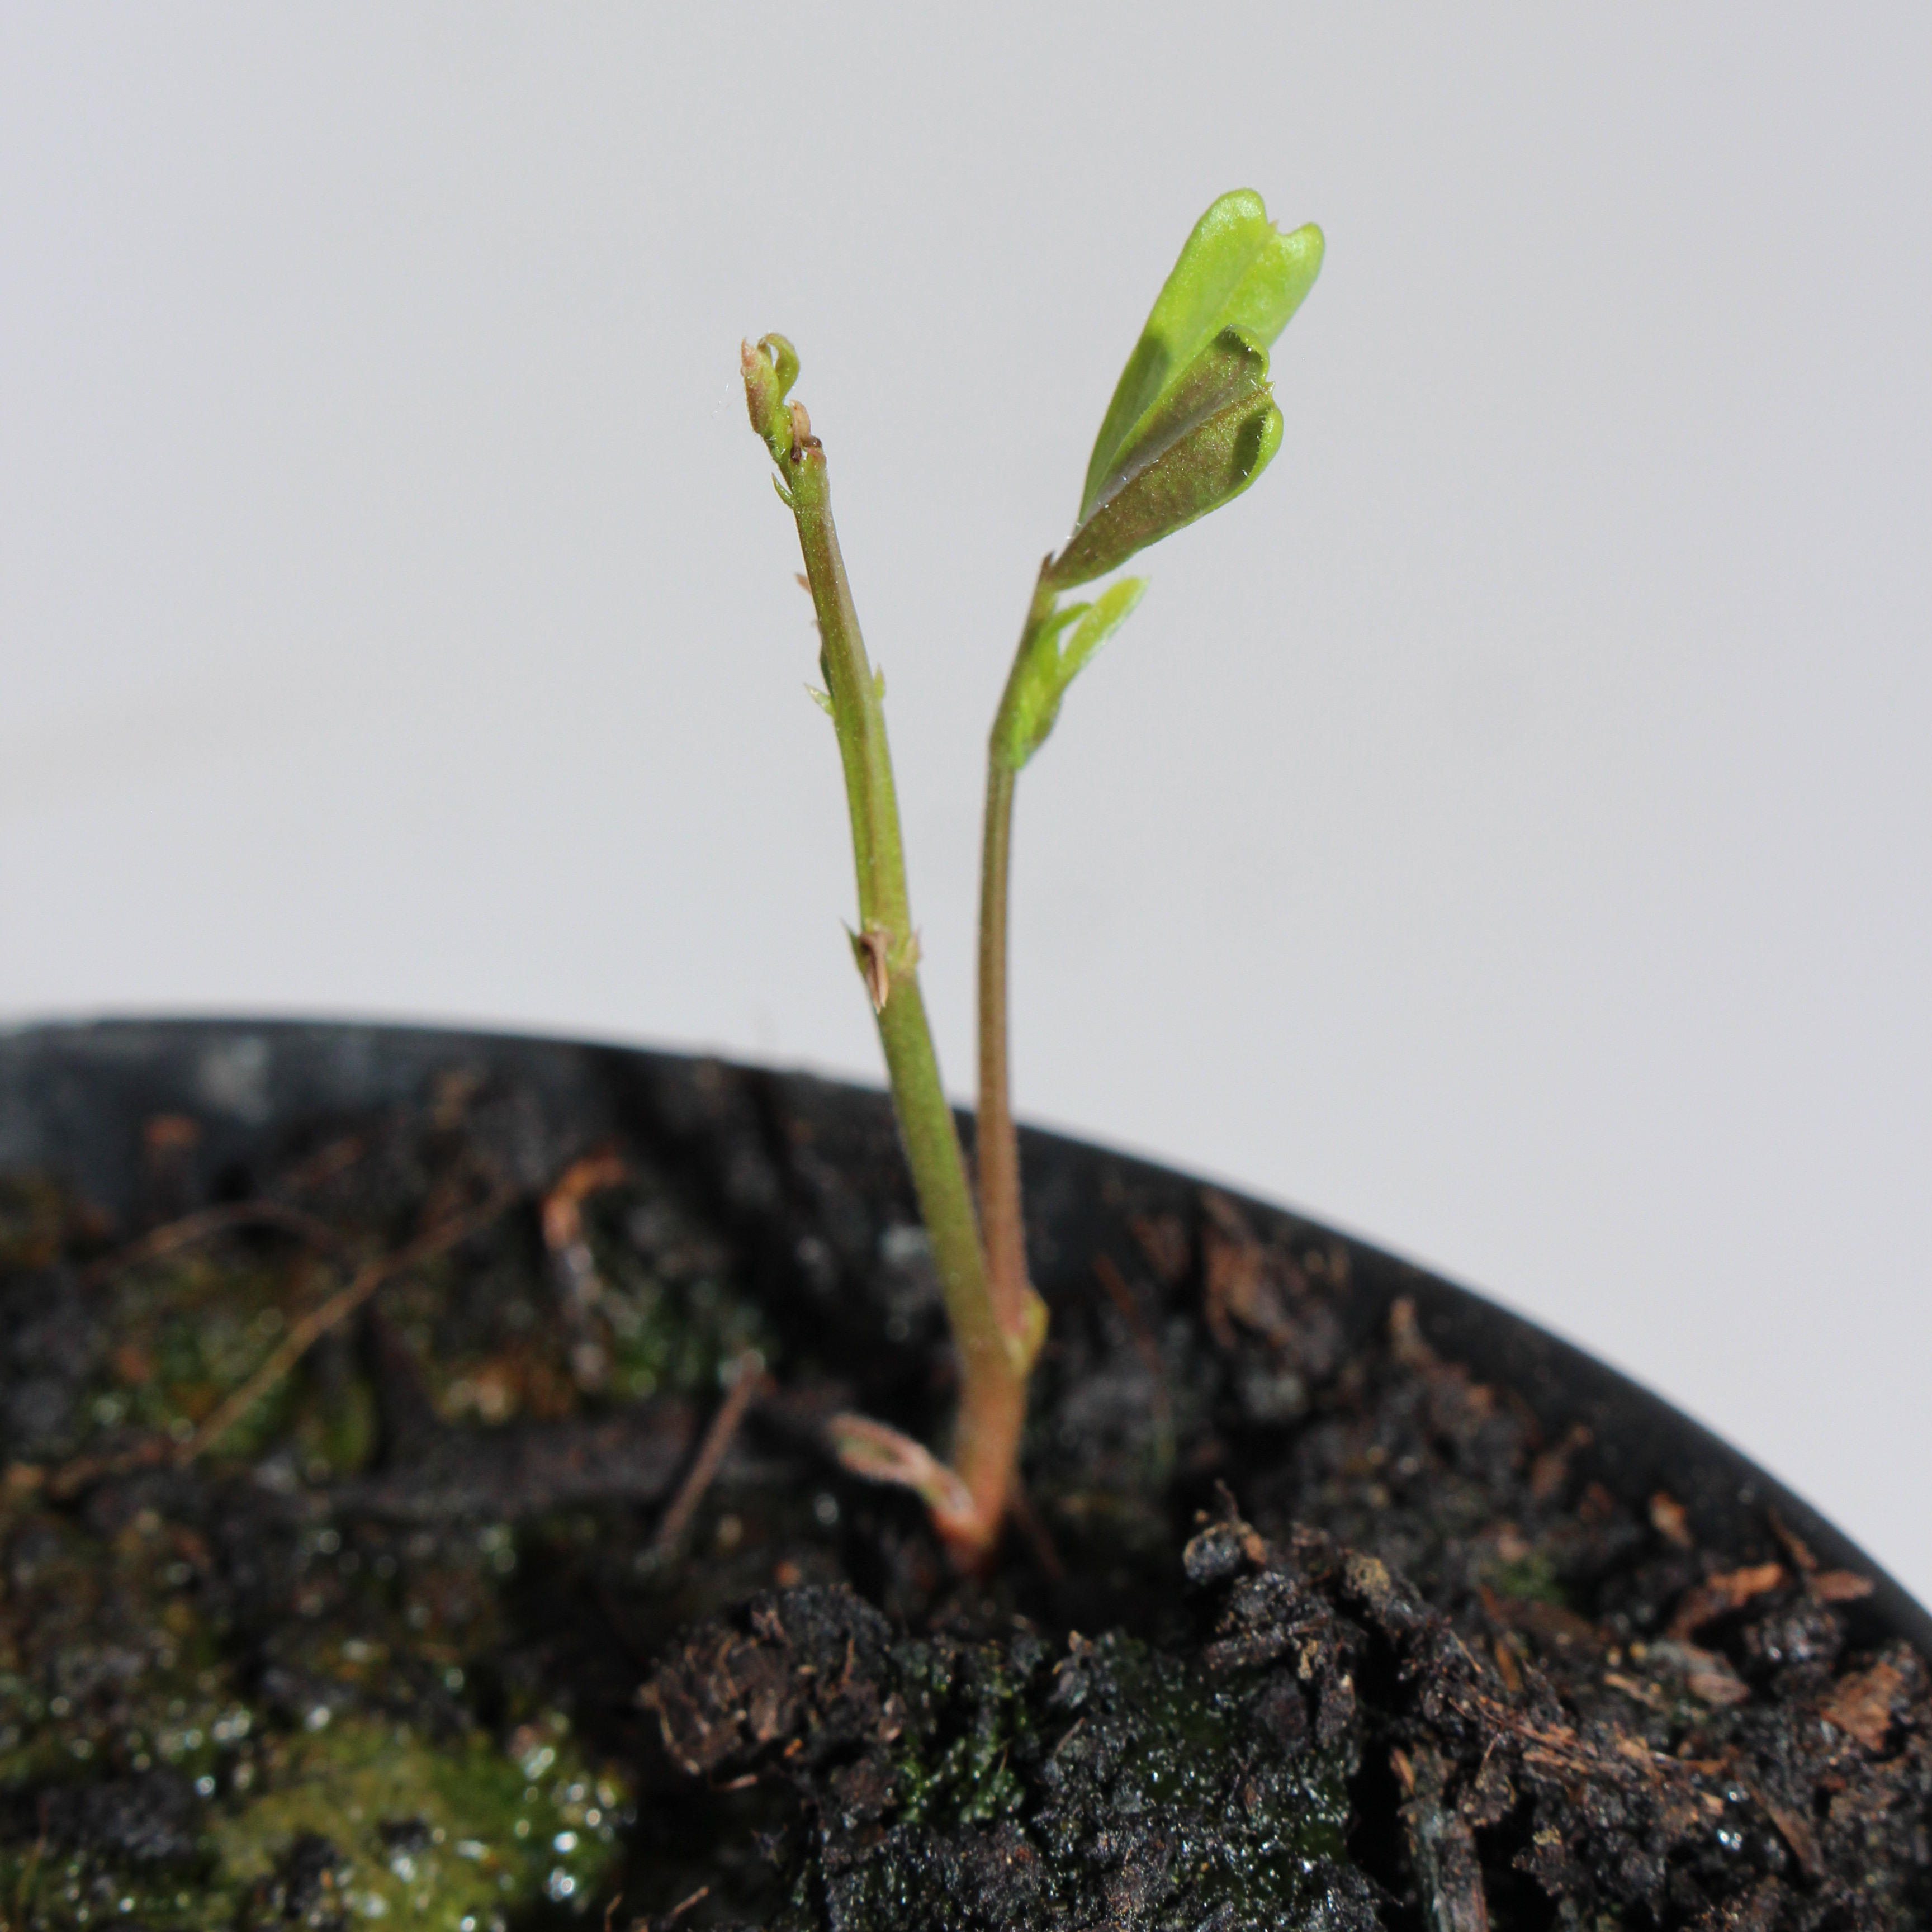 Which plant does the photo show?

Vicia sativa
